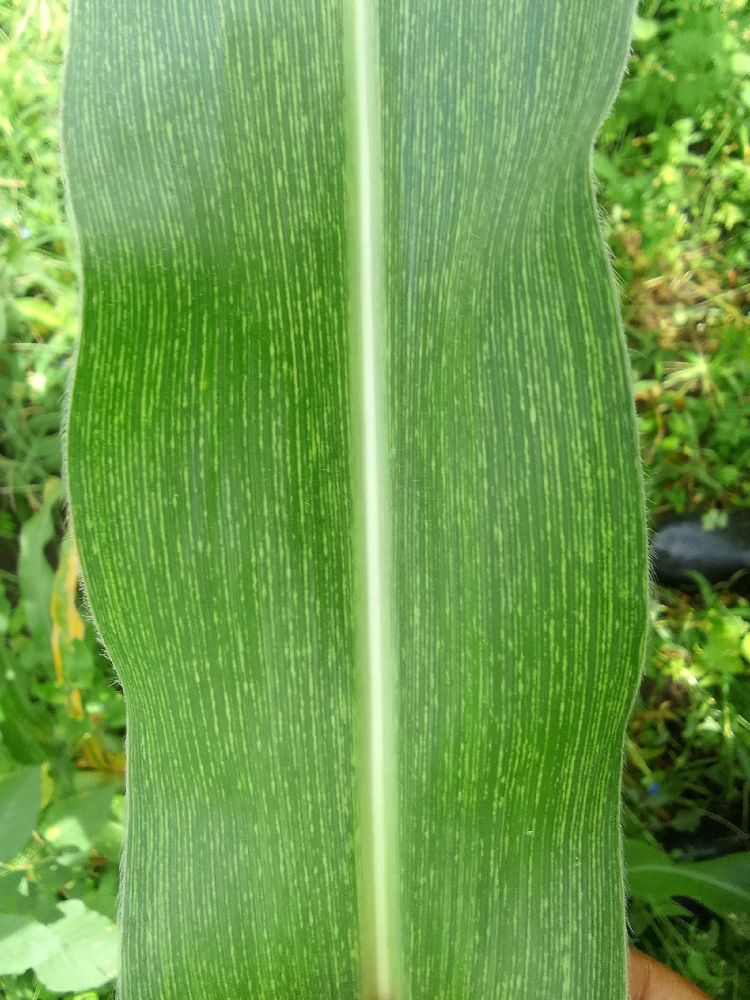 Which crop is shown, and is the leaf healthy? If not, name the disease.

maize, maize streak virus
